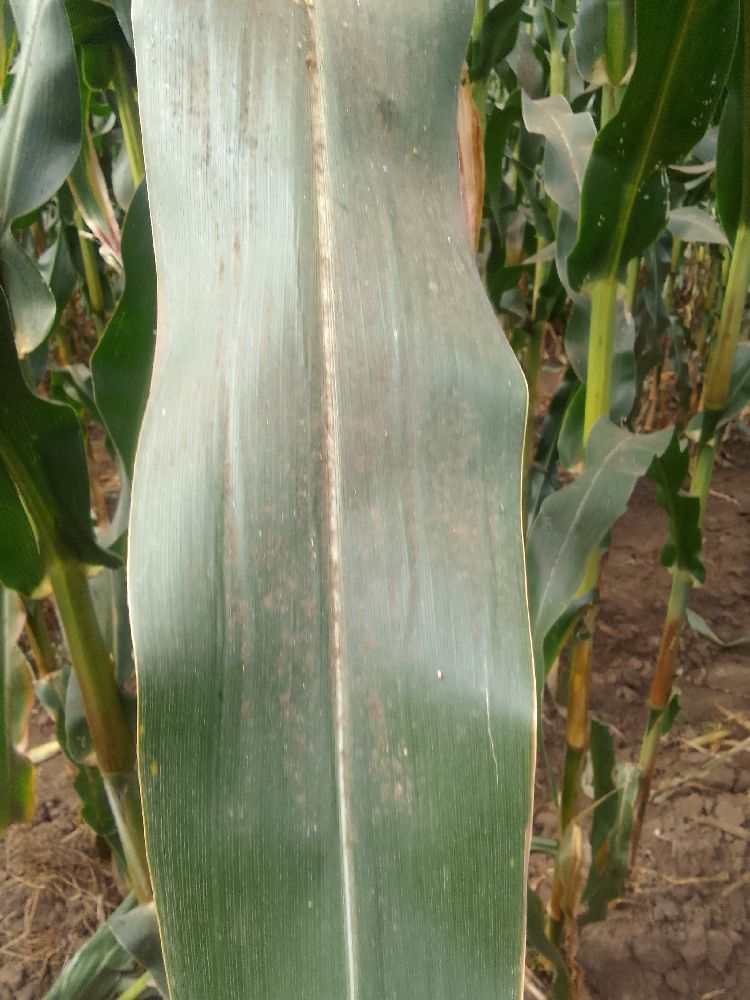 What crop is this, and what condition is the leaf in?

maize, healthy
